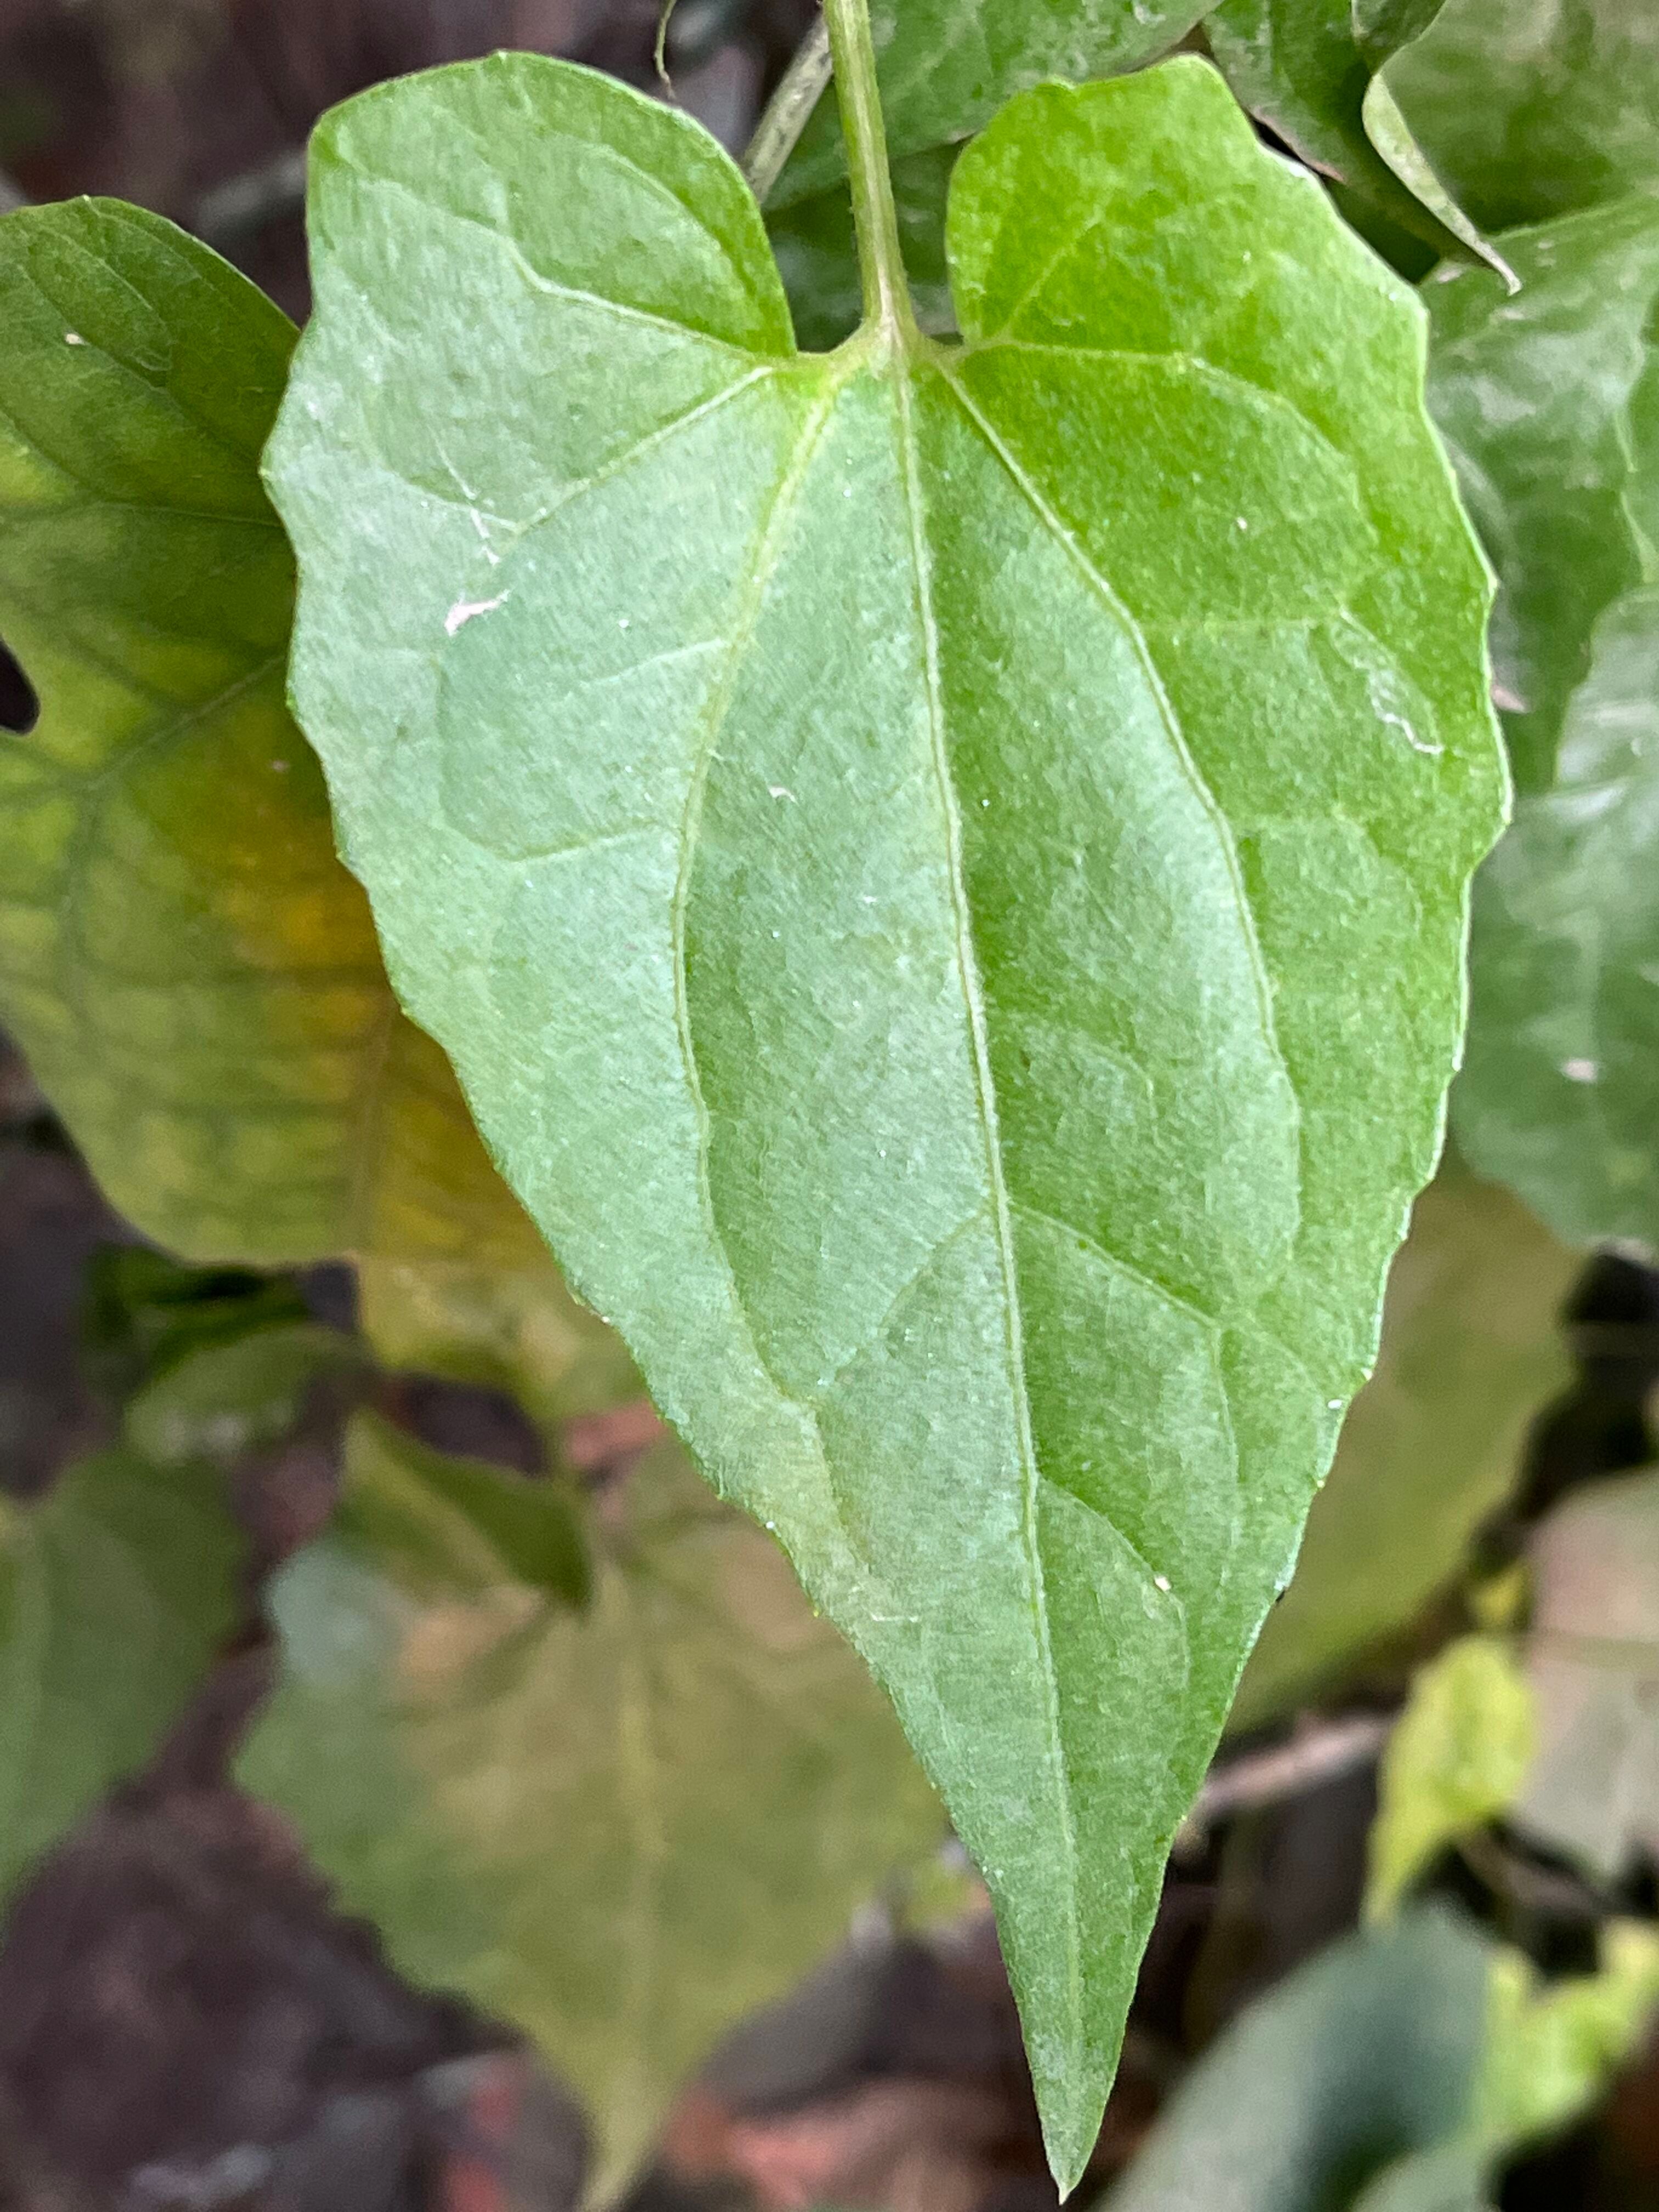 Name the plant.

bitter vine
